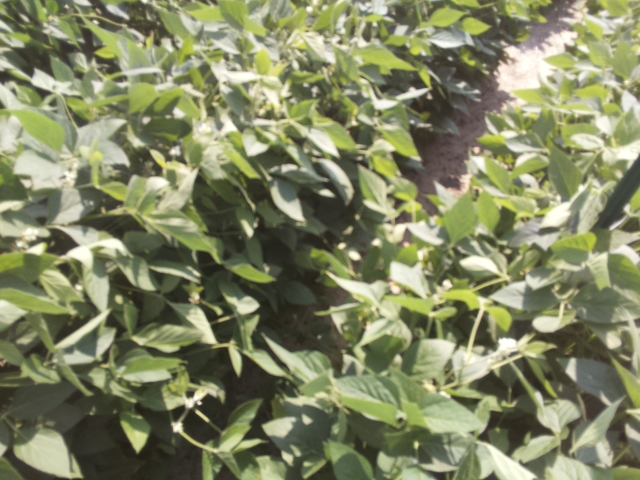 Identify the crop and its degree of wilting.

soybean, leaves with no wilting
